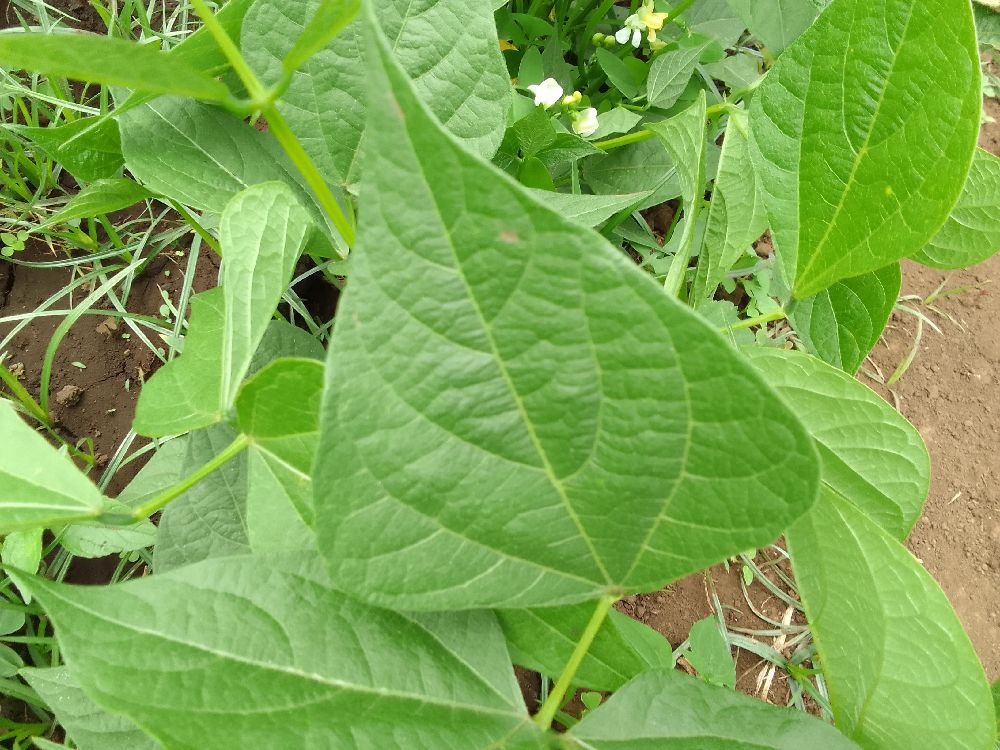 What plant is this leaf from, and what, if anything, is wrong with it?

common bean, healthy
